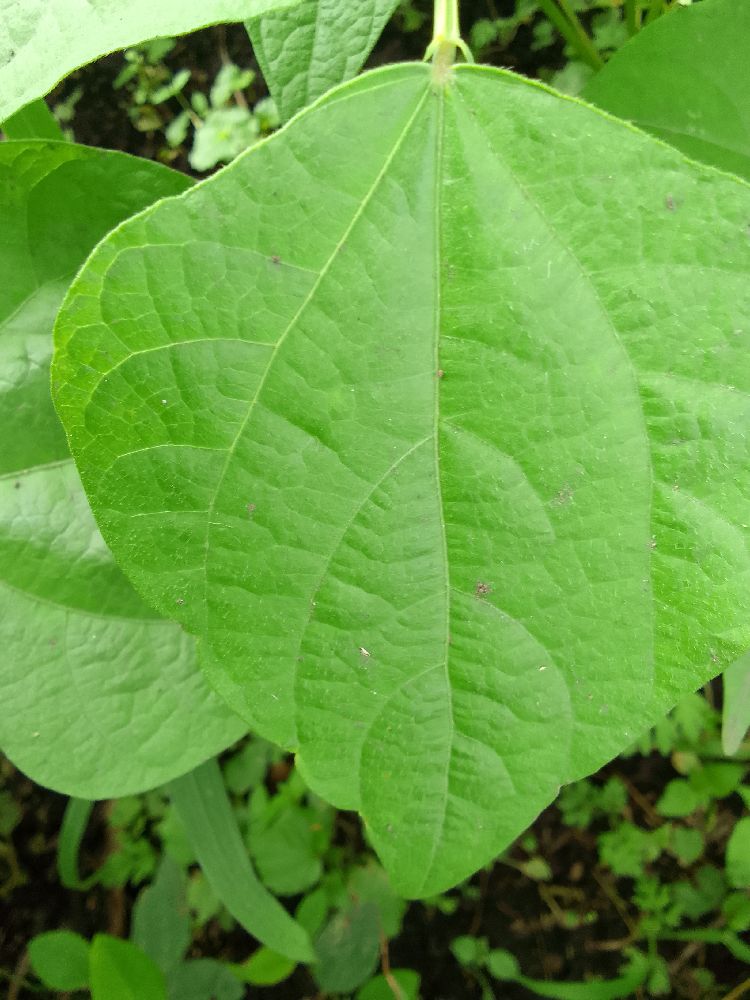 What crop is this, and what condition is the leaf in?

common bean, healthy
